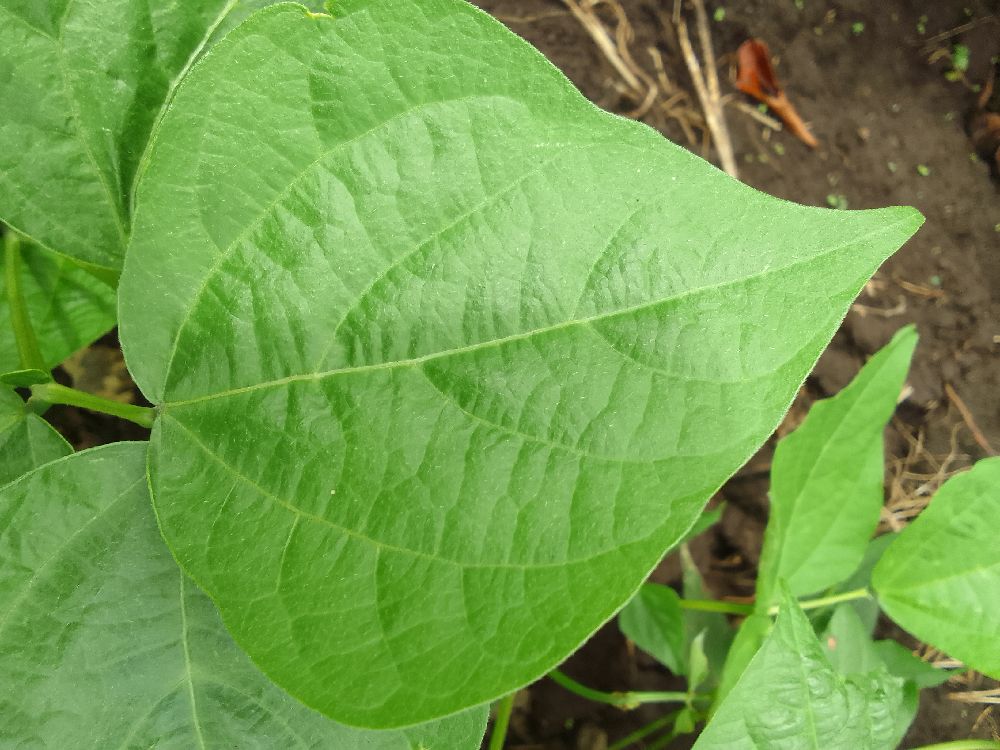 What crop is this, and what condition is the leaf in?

common bean, healthy
